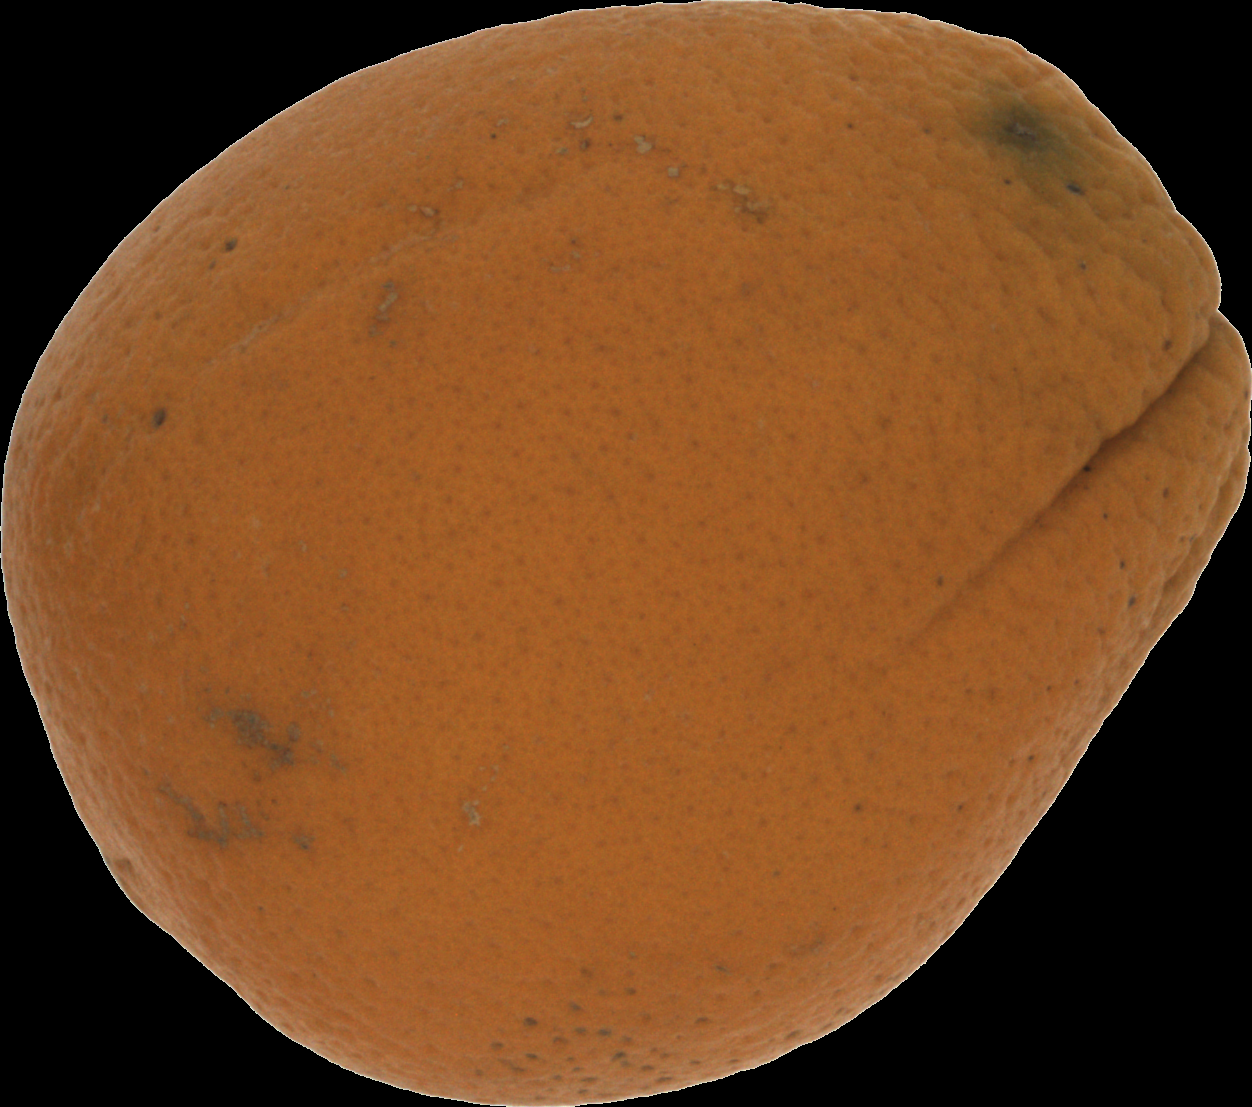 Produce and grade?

orange, bad
